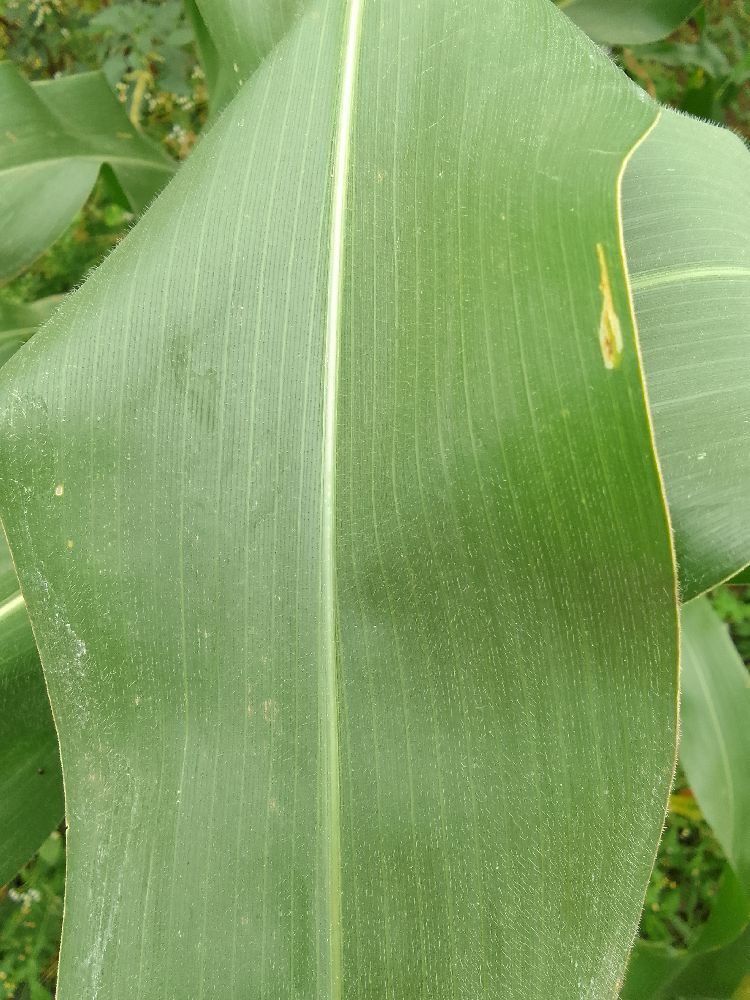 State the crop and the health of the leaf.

maize, healthy
